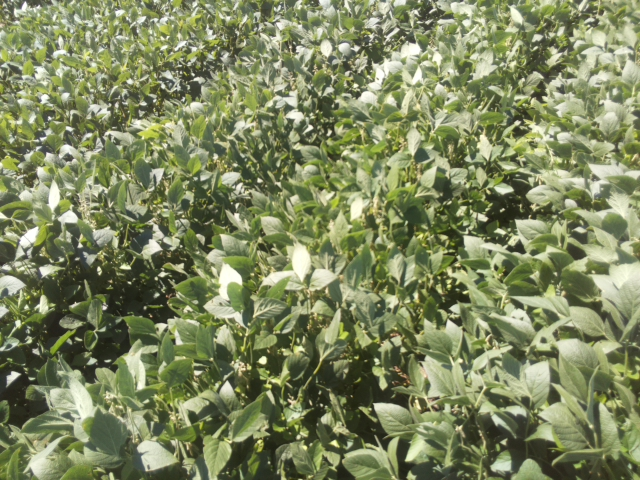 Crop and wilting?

soybean, slight leaflet or petiole turgor loss in upper canopy
